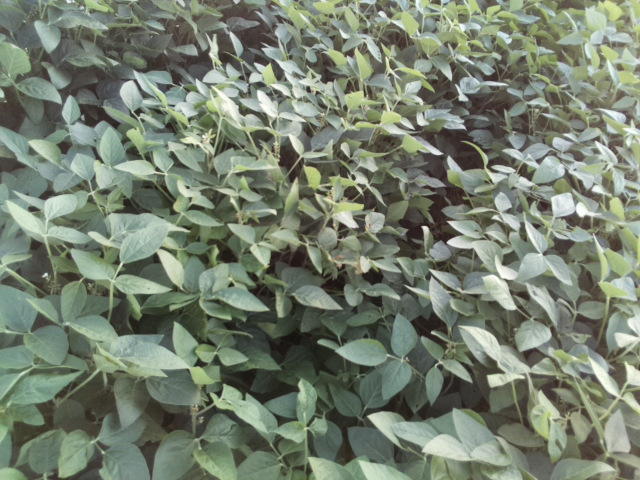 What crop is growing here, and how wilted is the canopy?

soybean, leaves with no wilting
